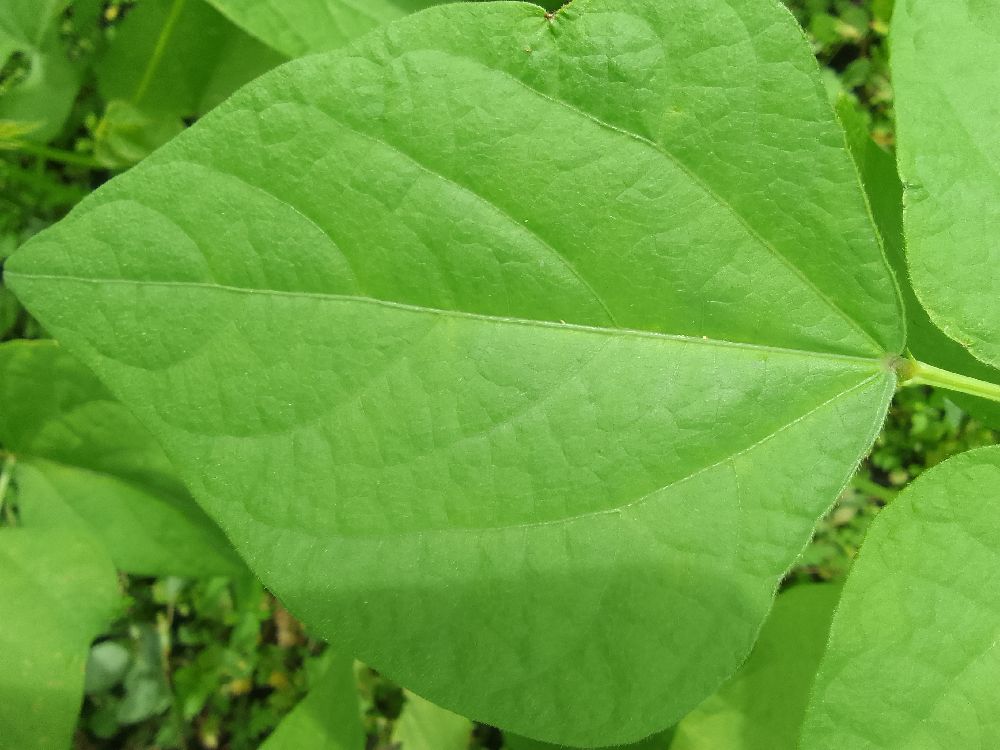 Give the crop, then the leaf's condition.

common bean, healthy
